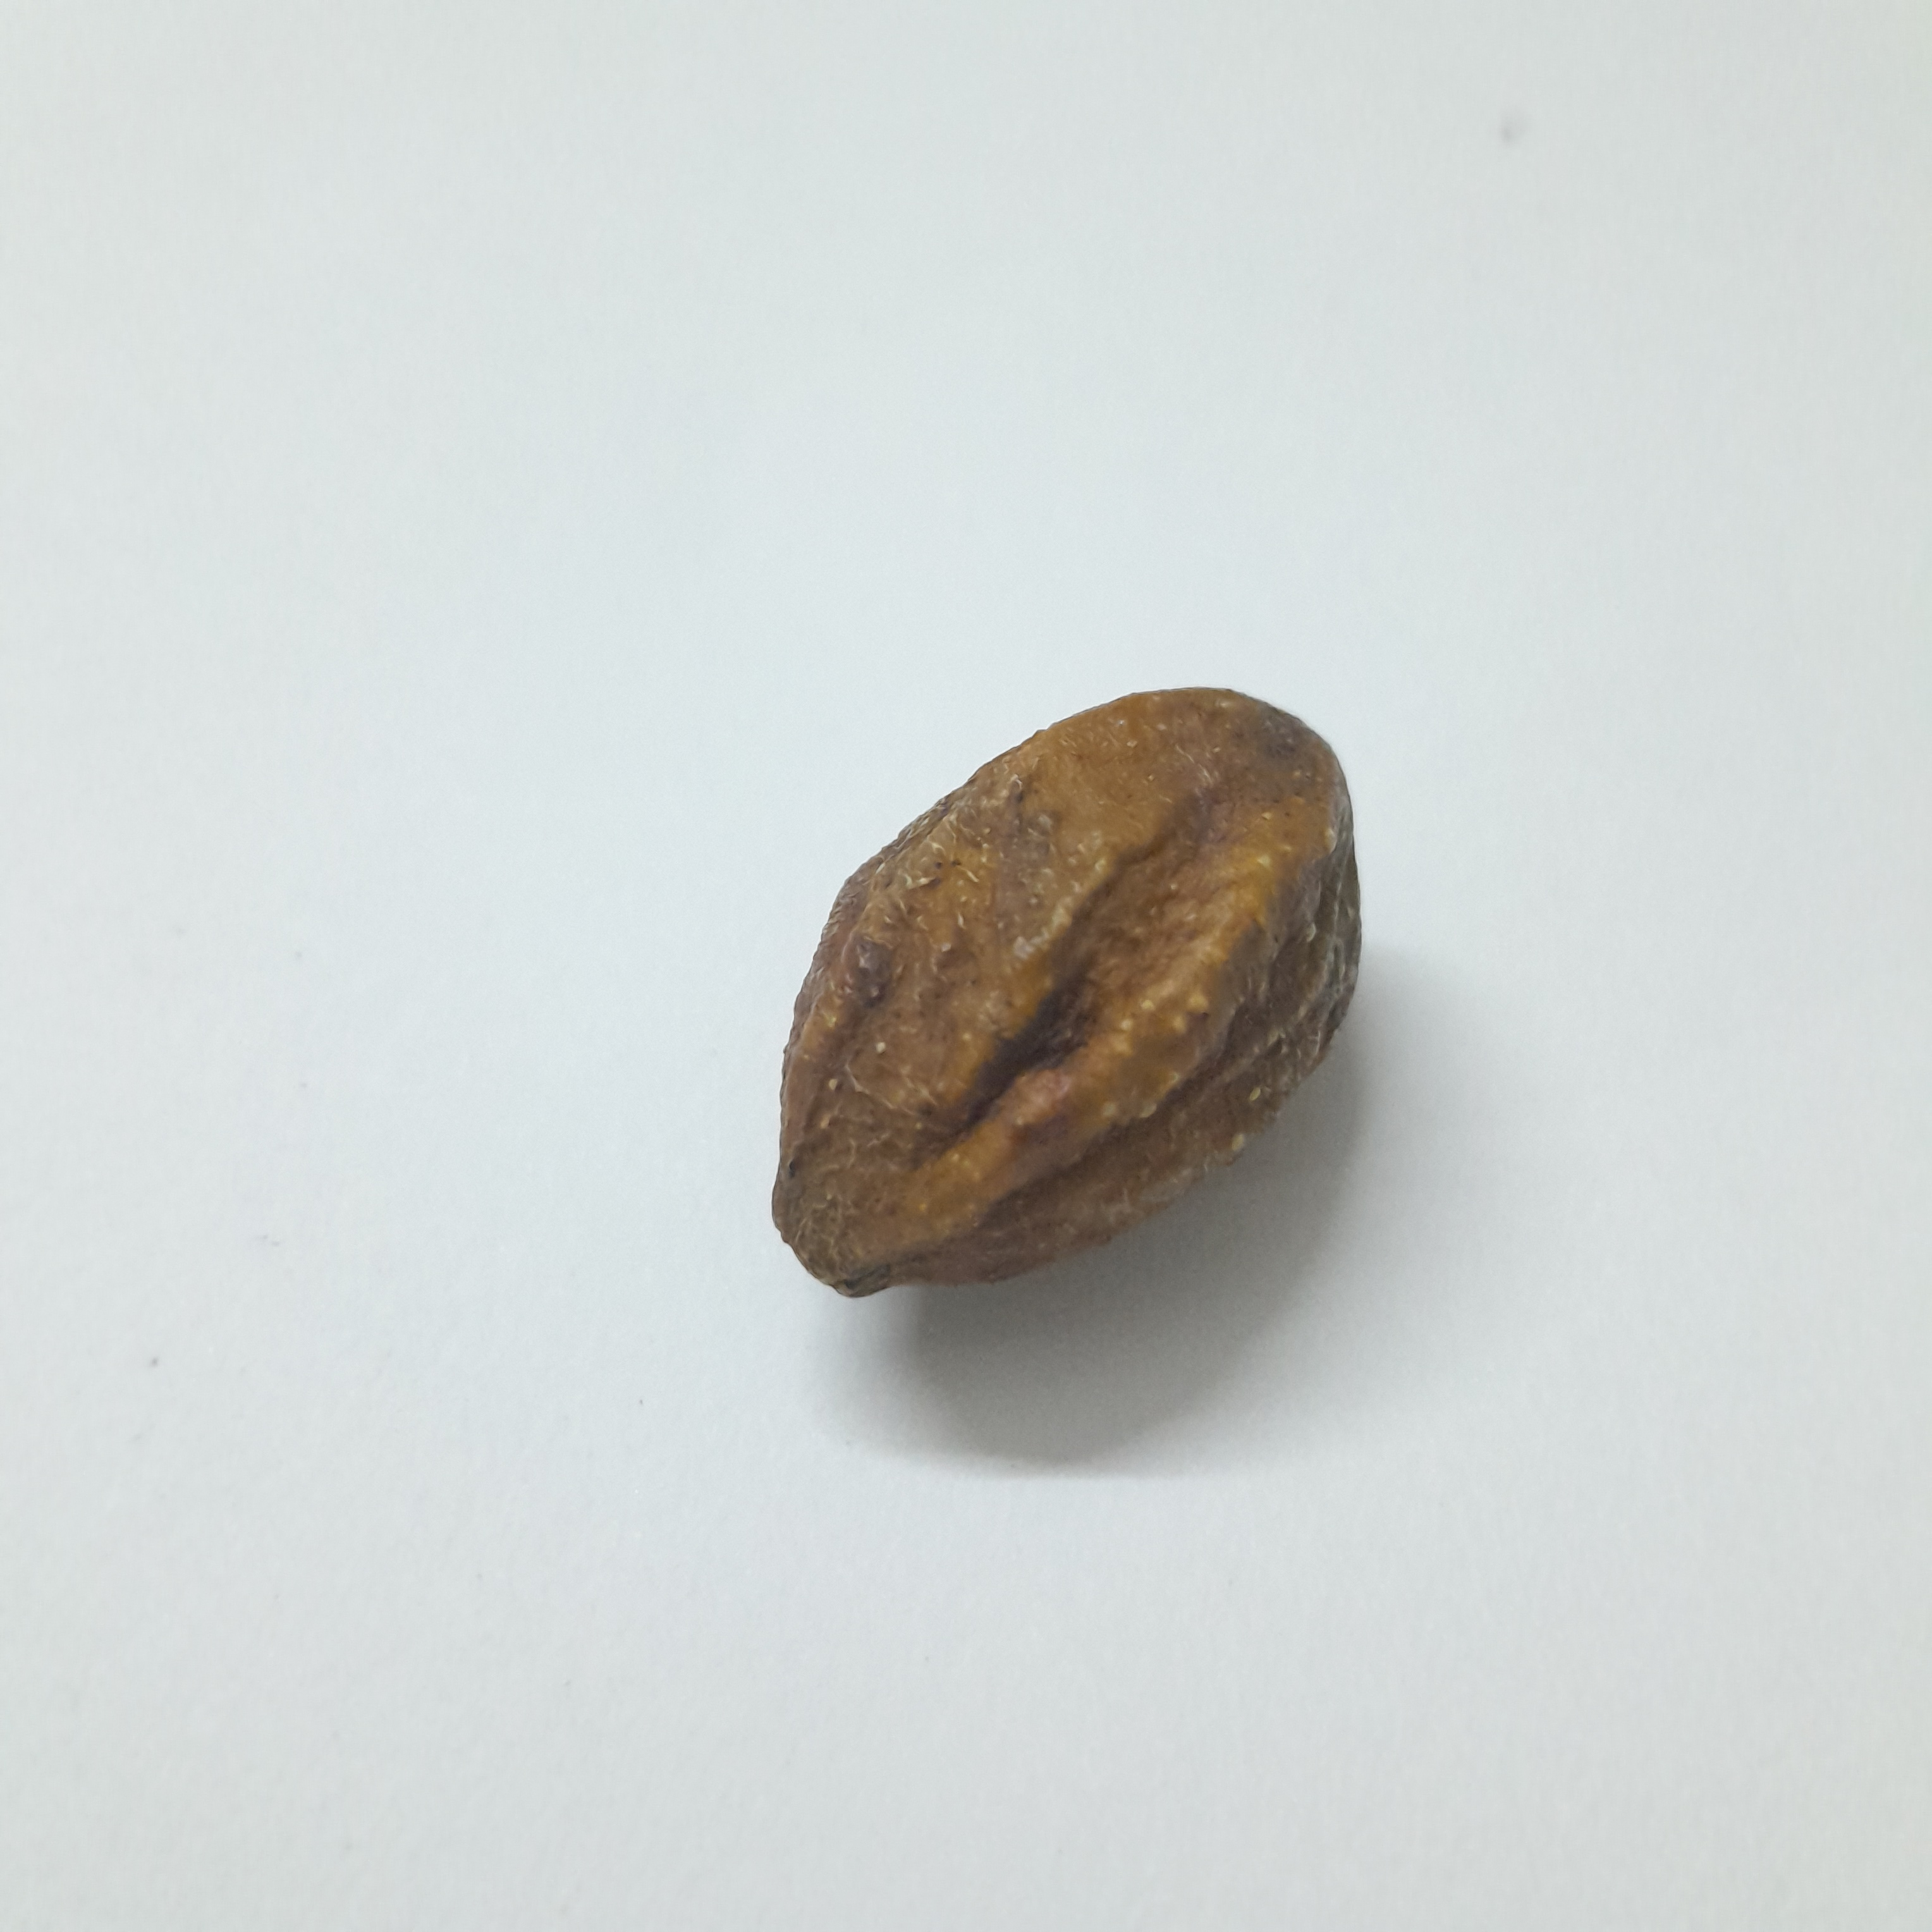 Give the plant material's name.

hirdaa
